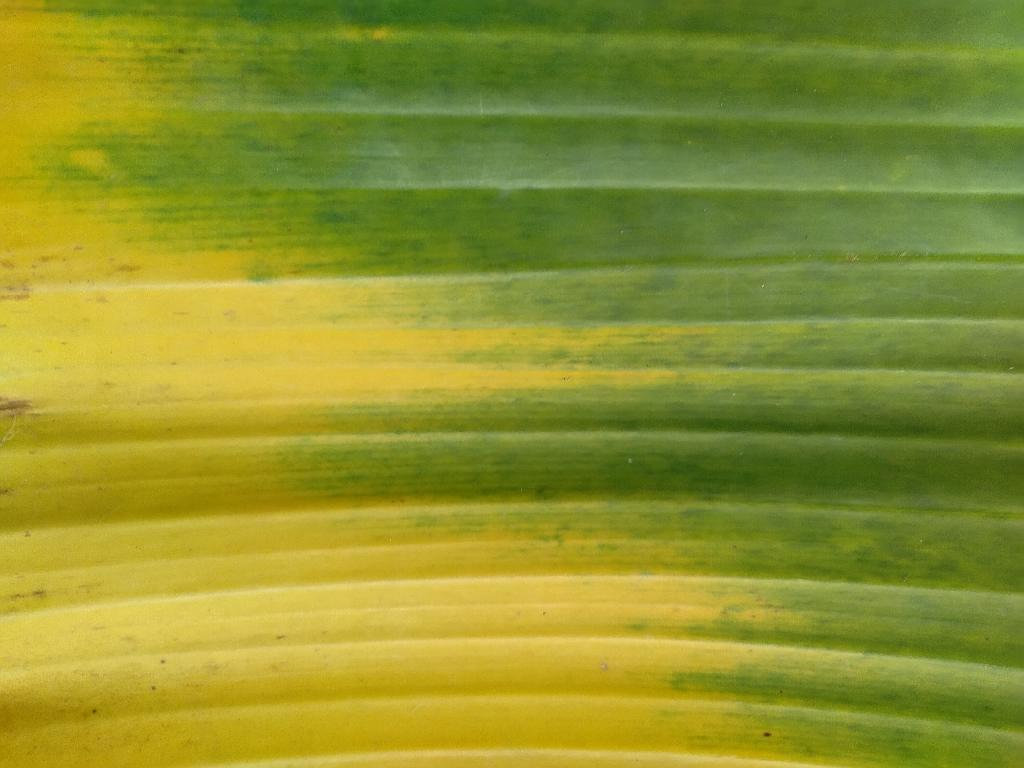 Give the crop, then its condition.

banana, fusarium wilt race 1
